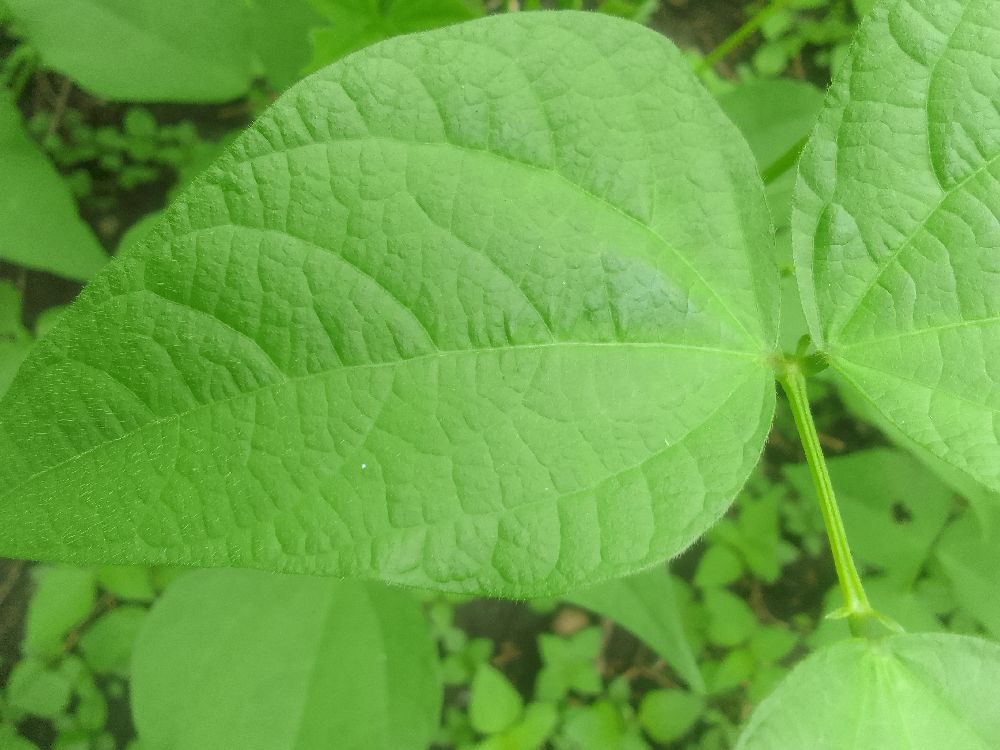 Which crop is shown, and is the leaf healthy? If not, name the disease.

common bean, healthy
